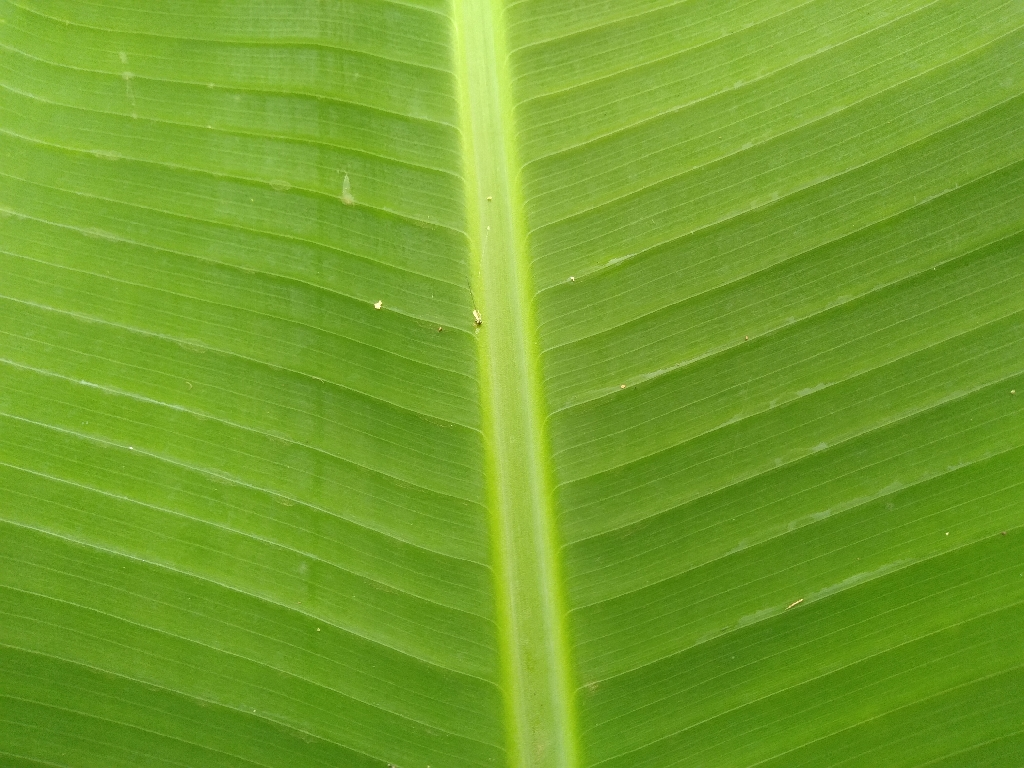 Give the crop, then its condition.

banana, healthy
